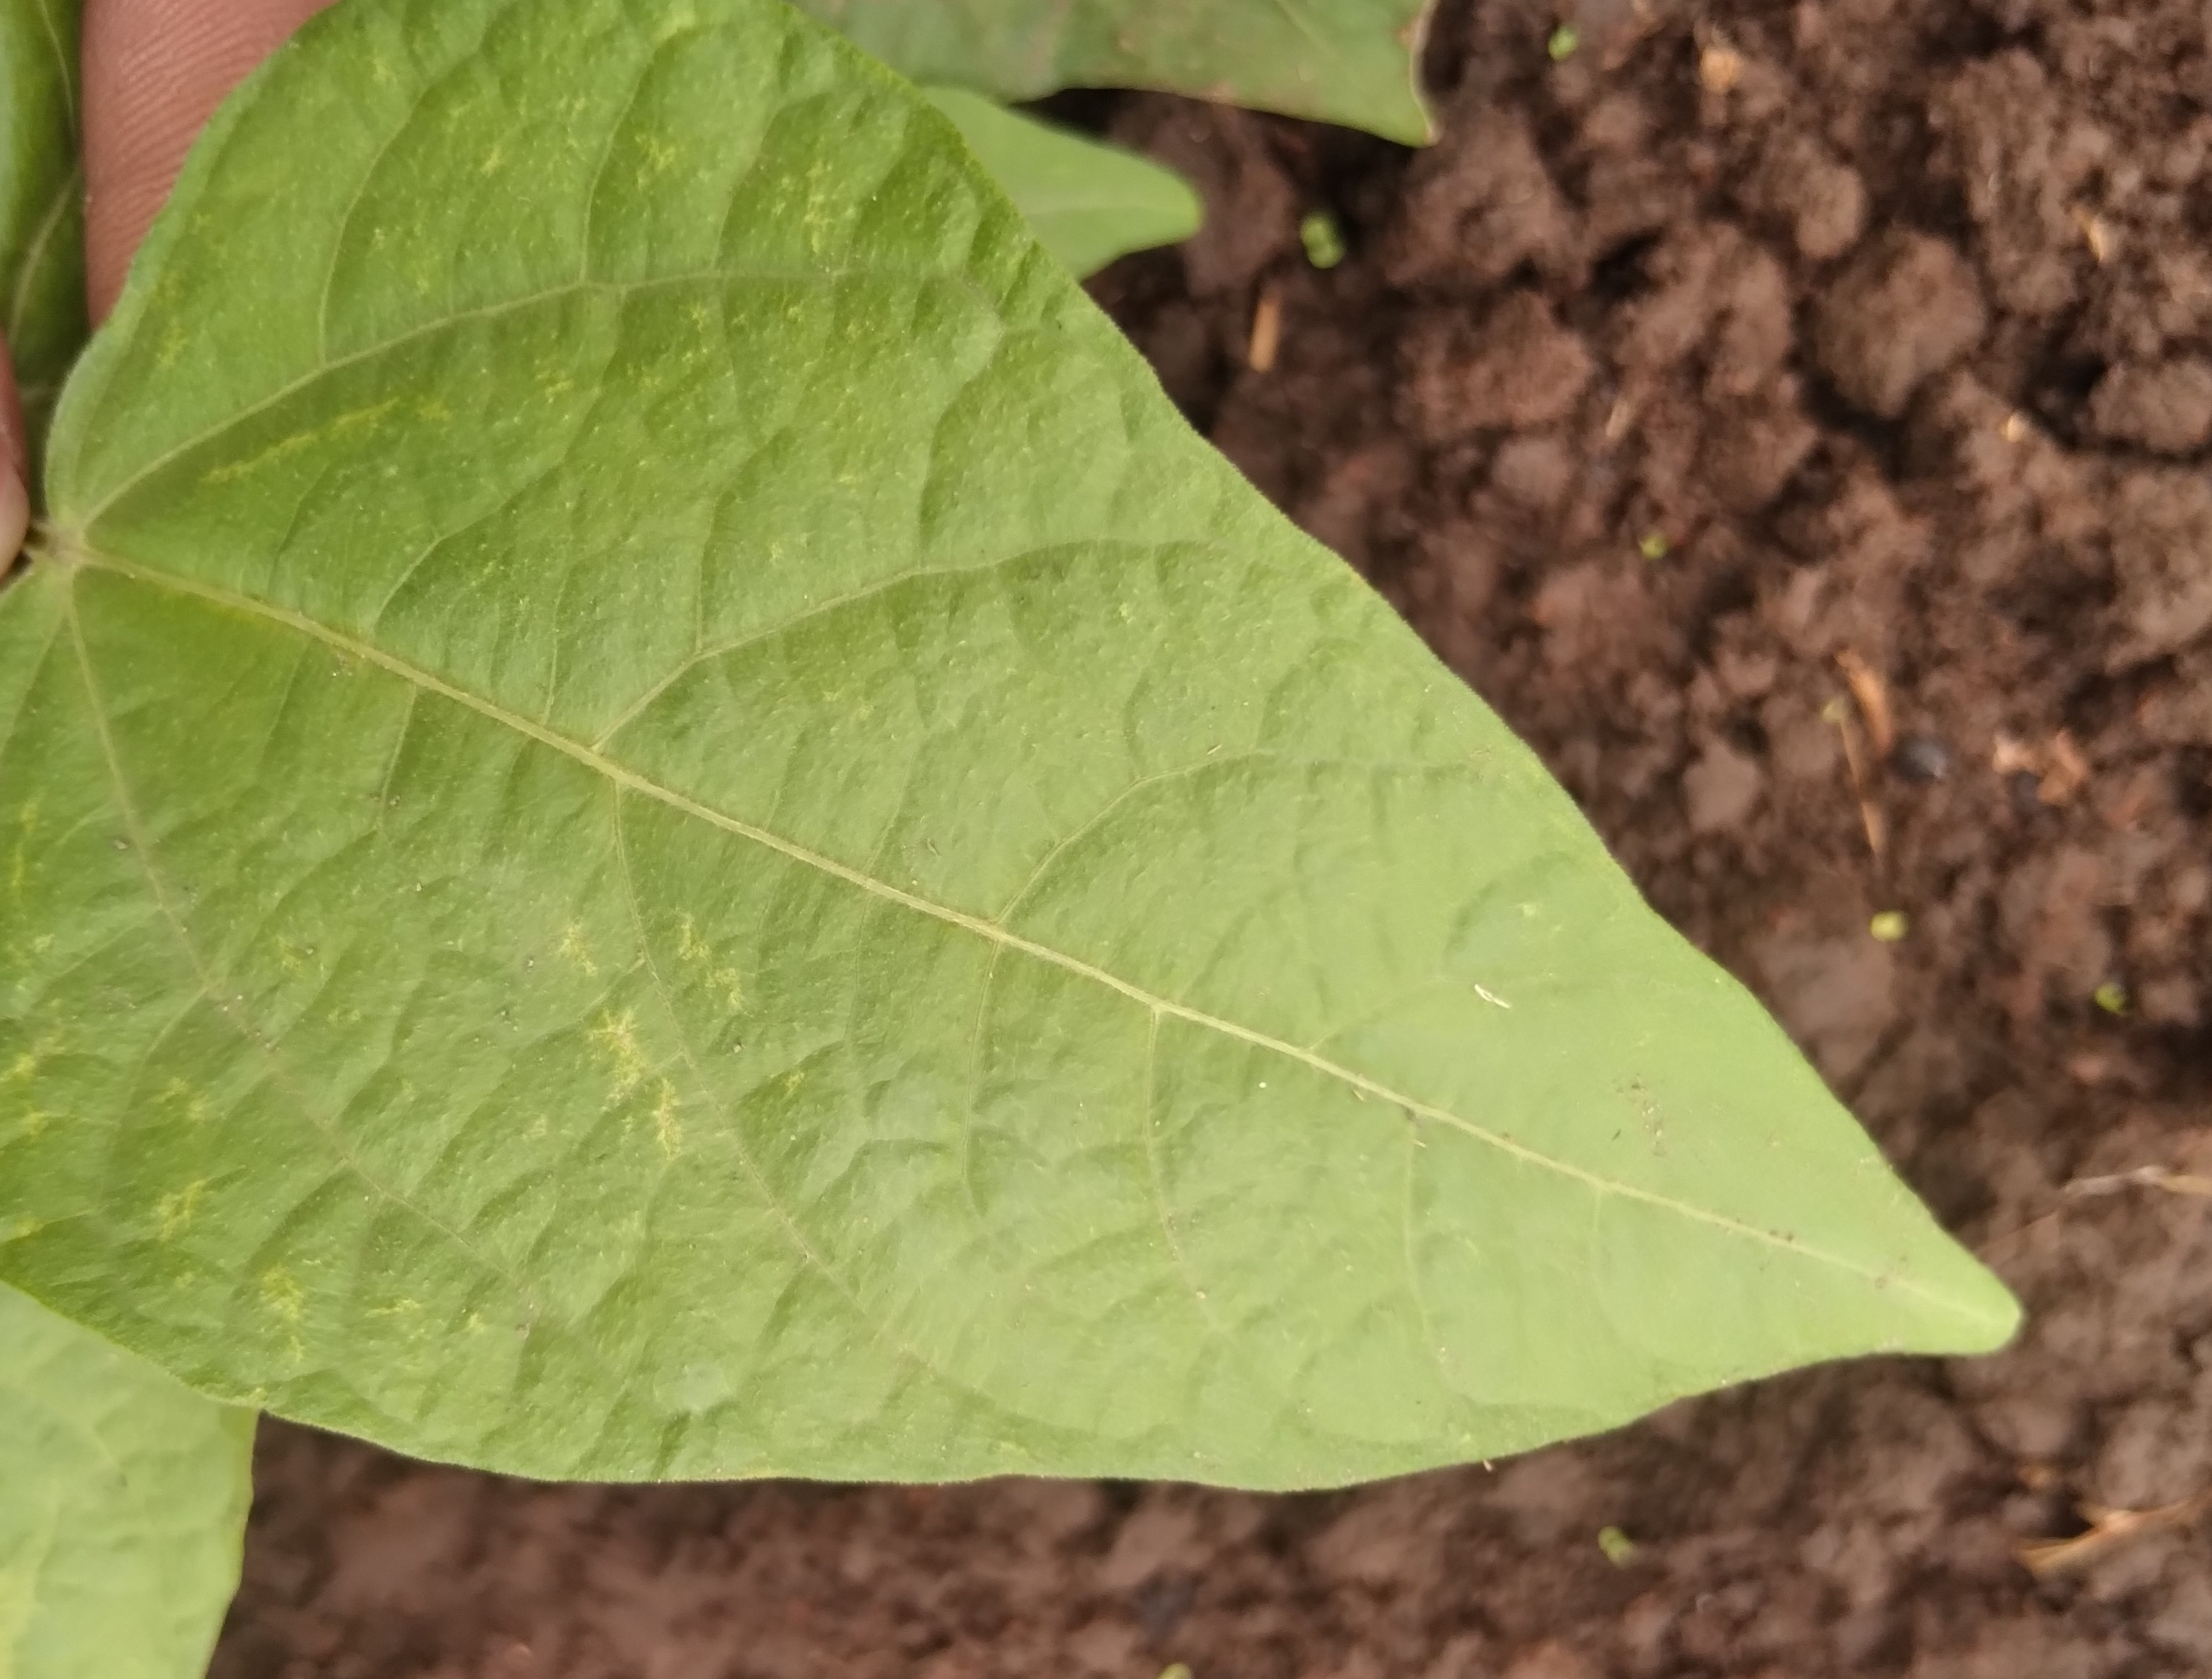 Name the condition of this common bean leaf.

healthy
